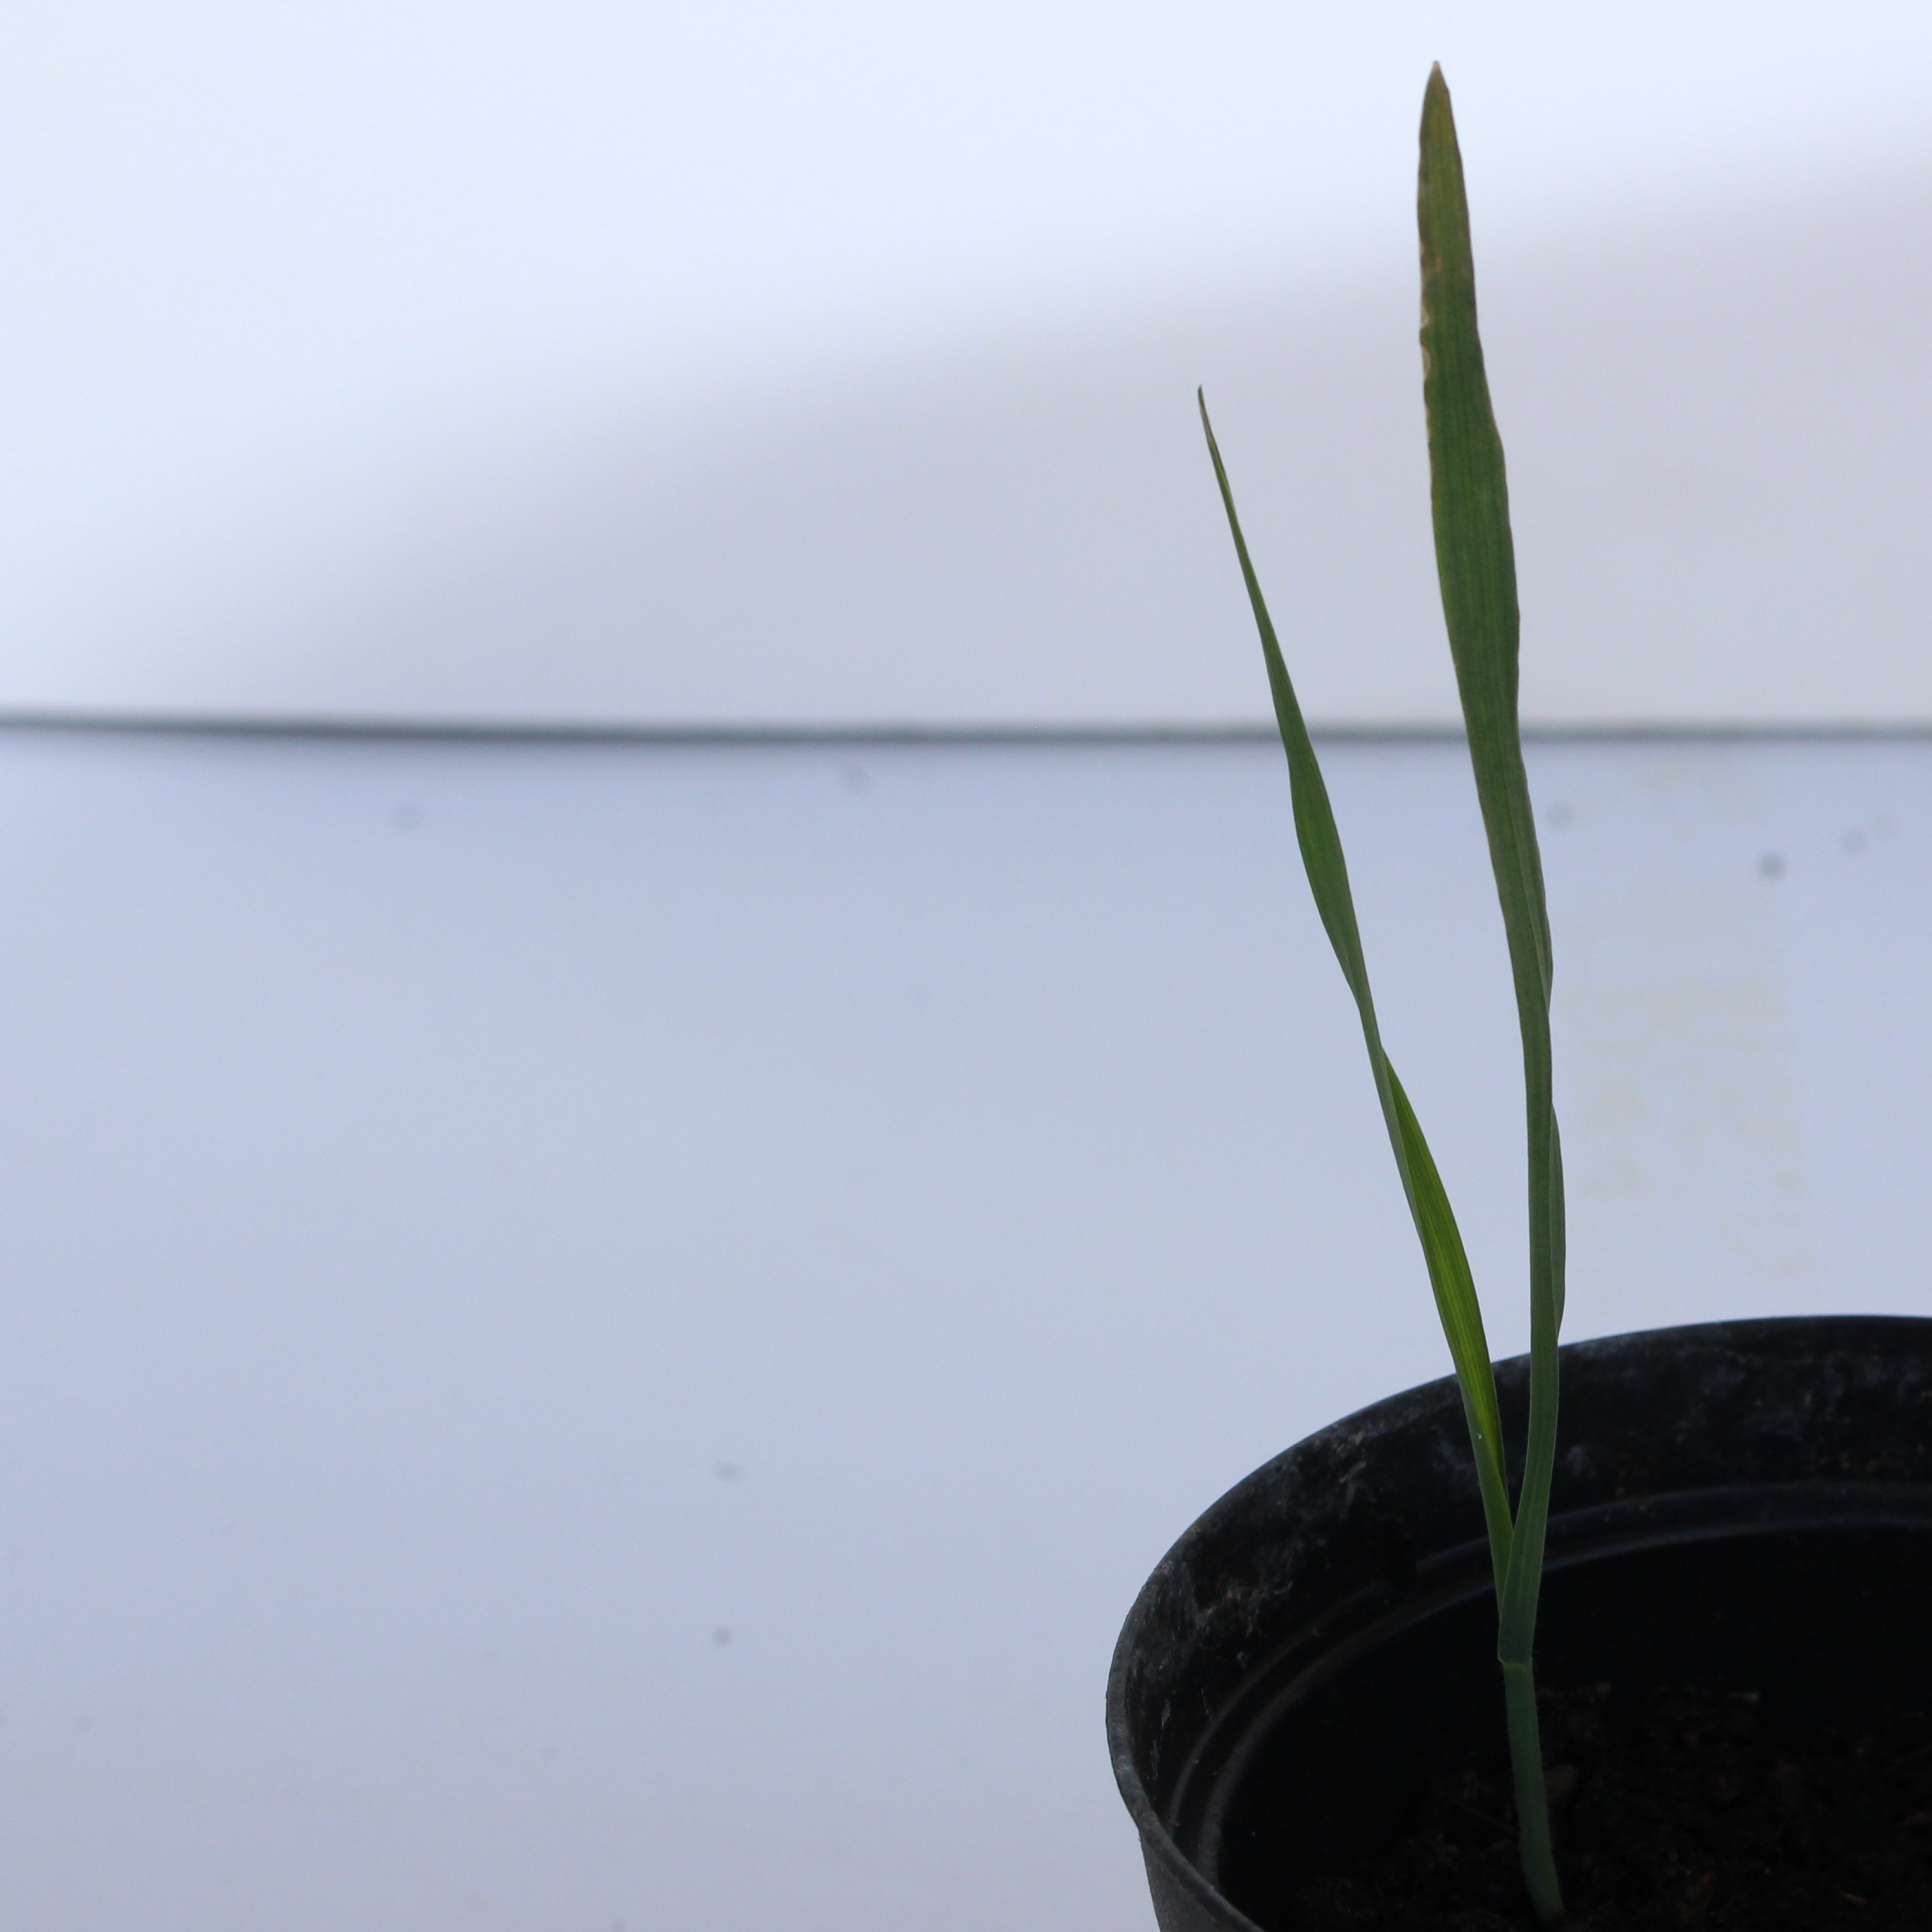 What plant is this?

Avena sterilis
